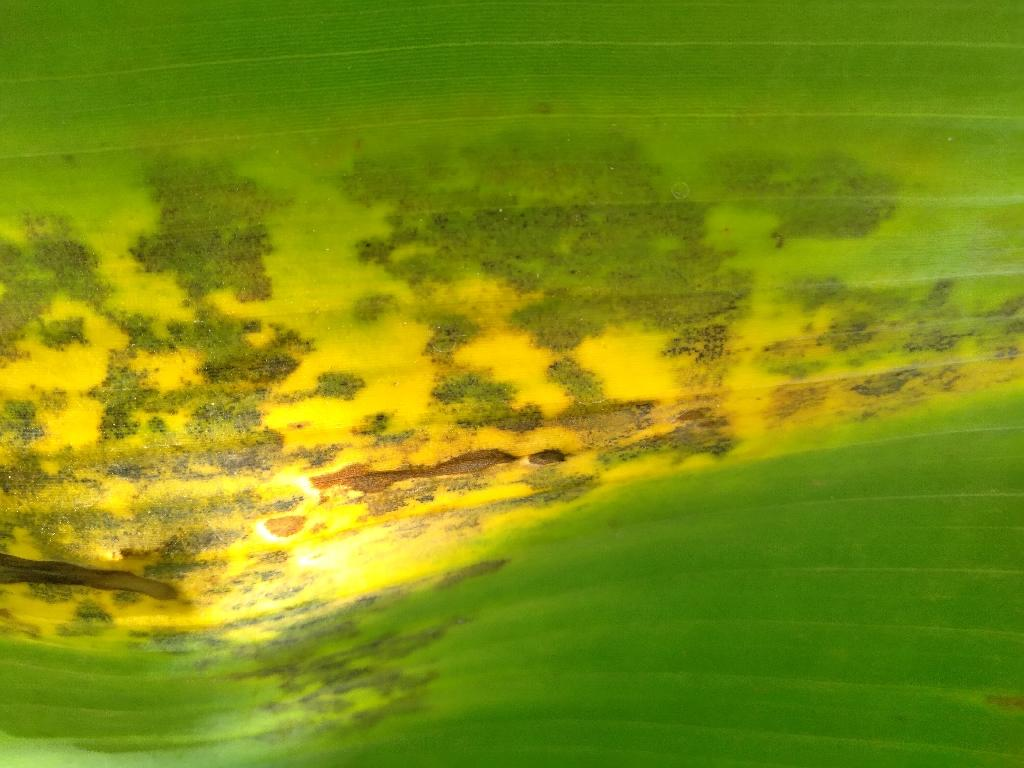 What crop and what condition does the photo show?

banana, black sigatoka
